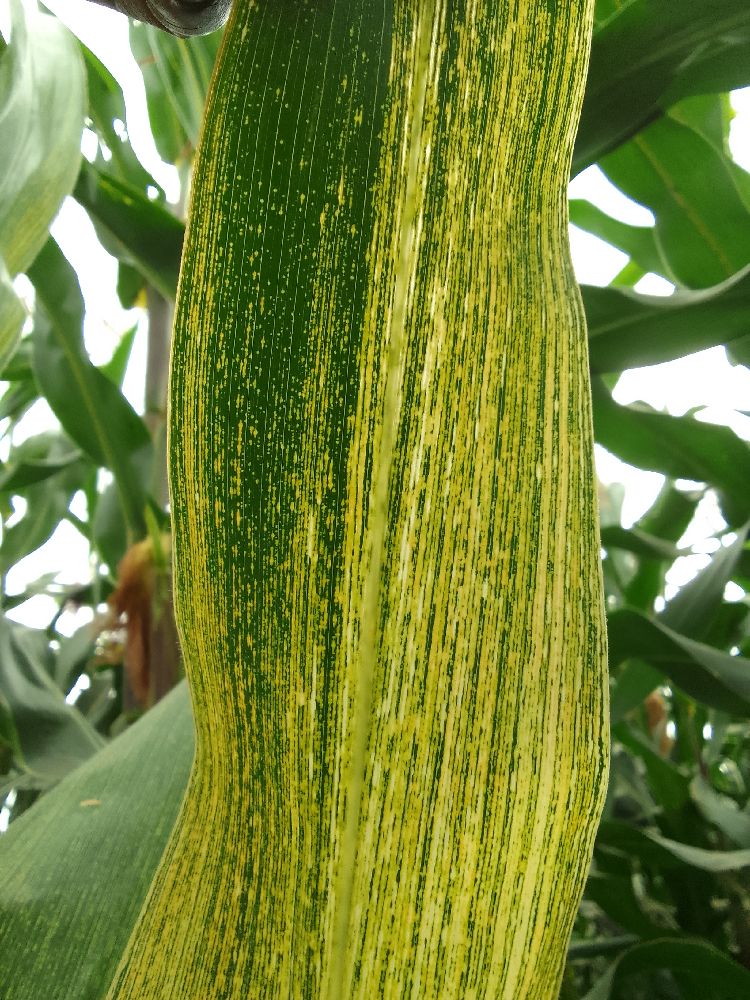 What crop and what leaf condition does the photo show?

maize, maize streak virus
